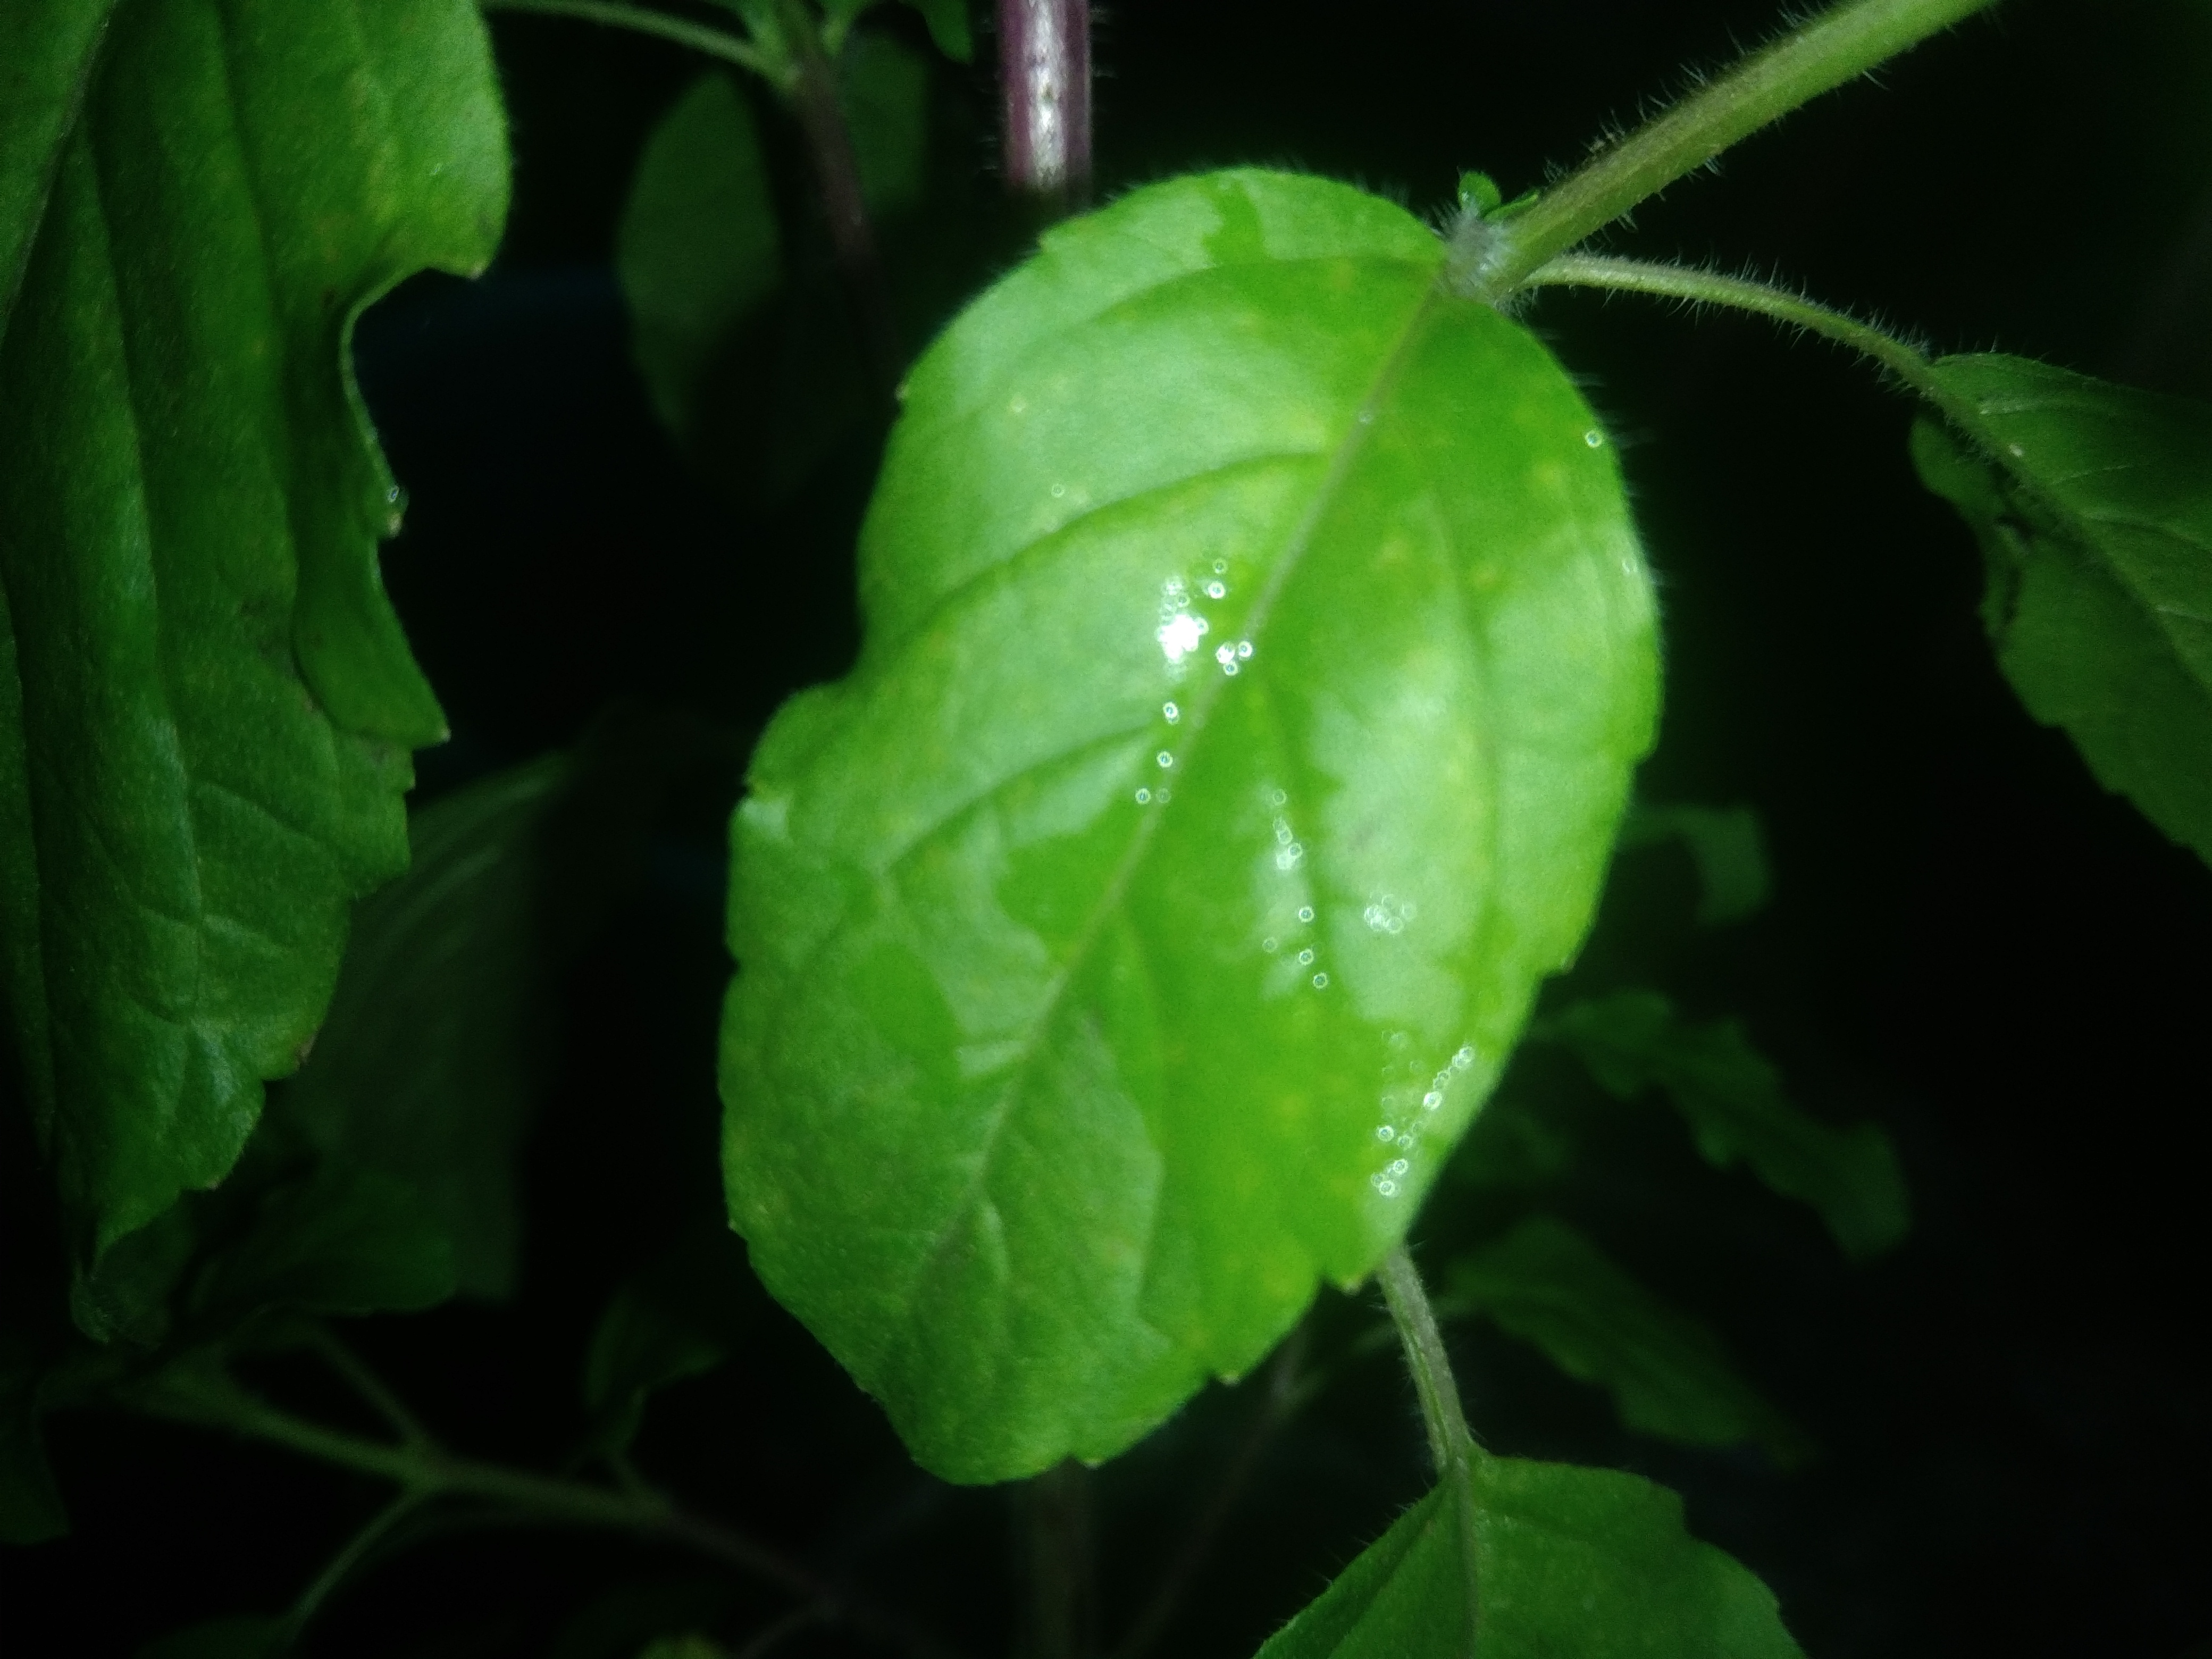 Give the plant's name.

tulshi
